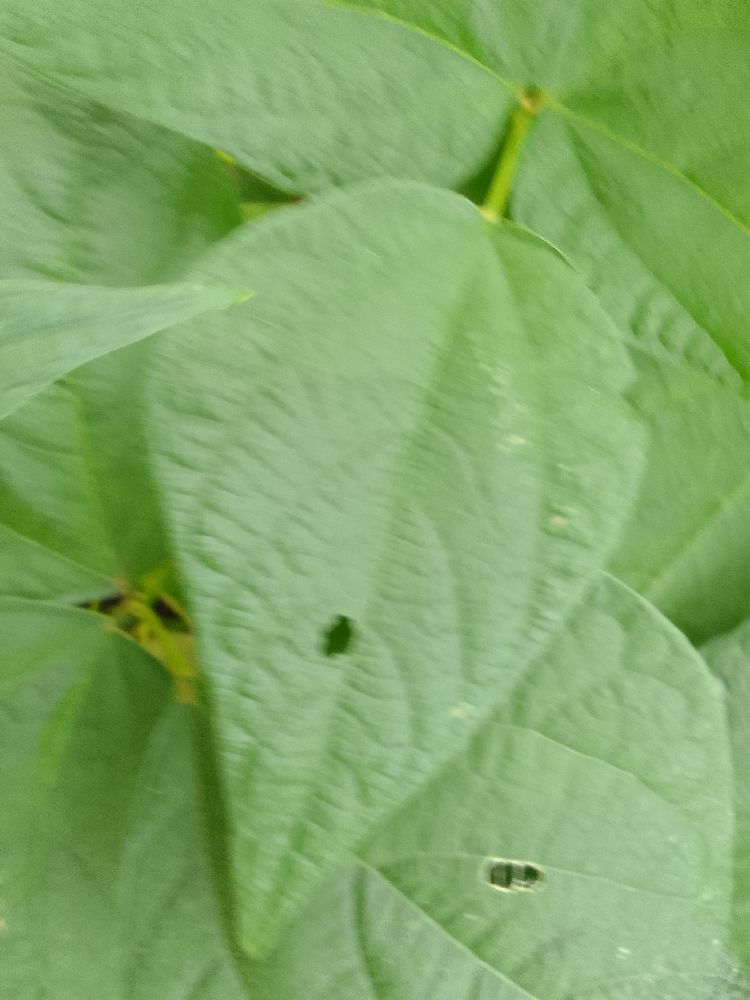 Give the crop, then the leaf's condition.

common bean, healthy
